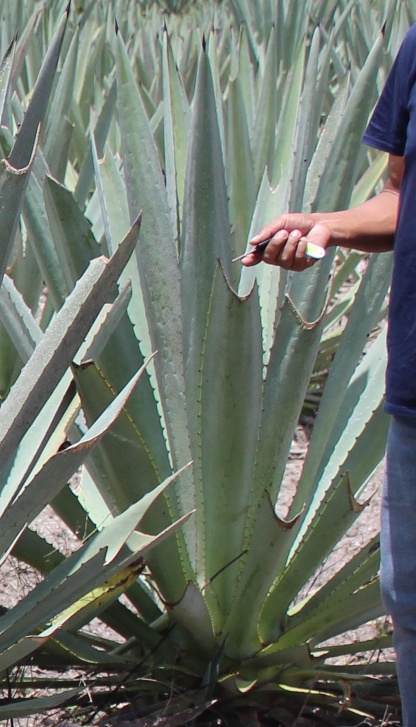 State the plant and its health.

agave, healthy
